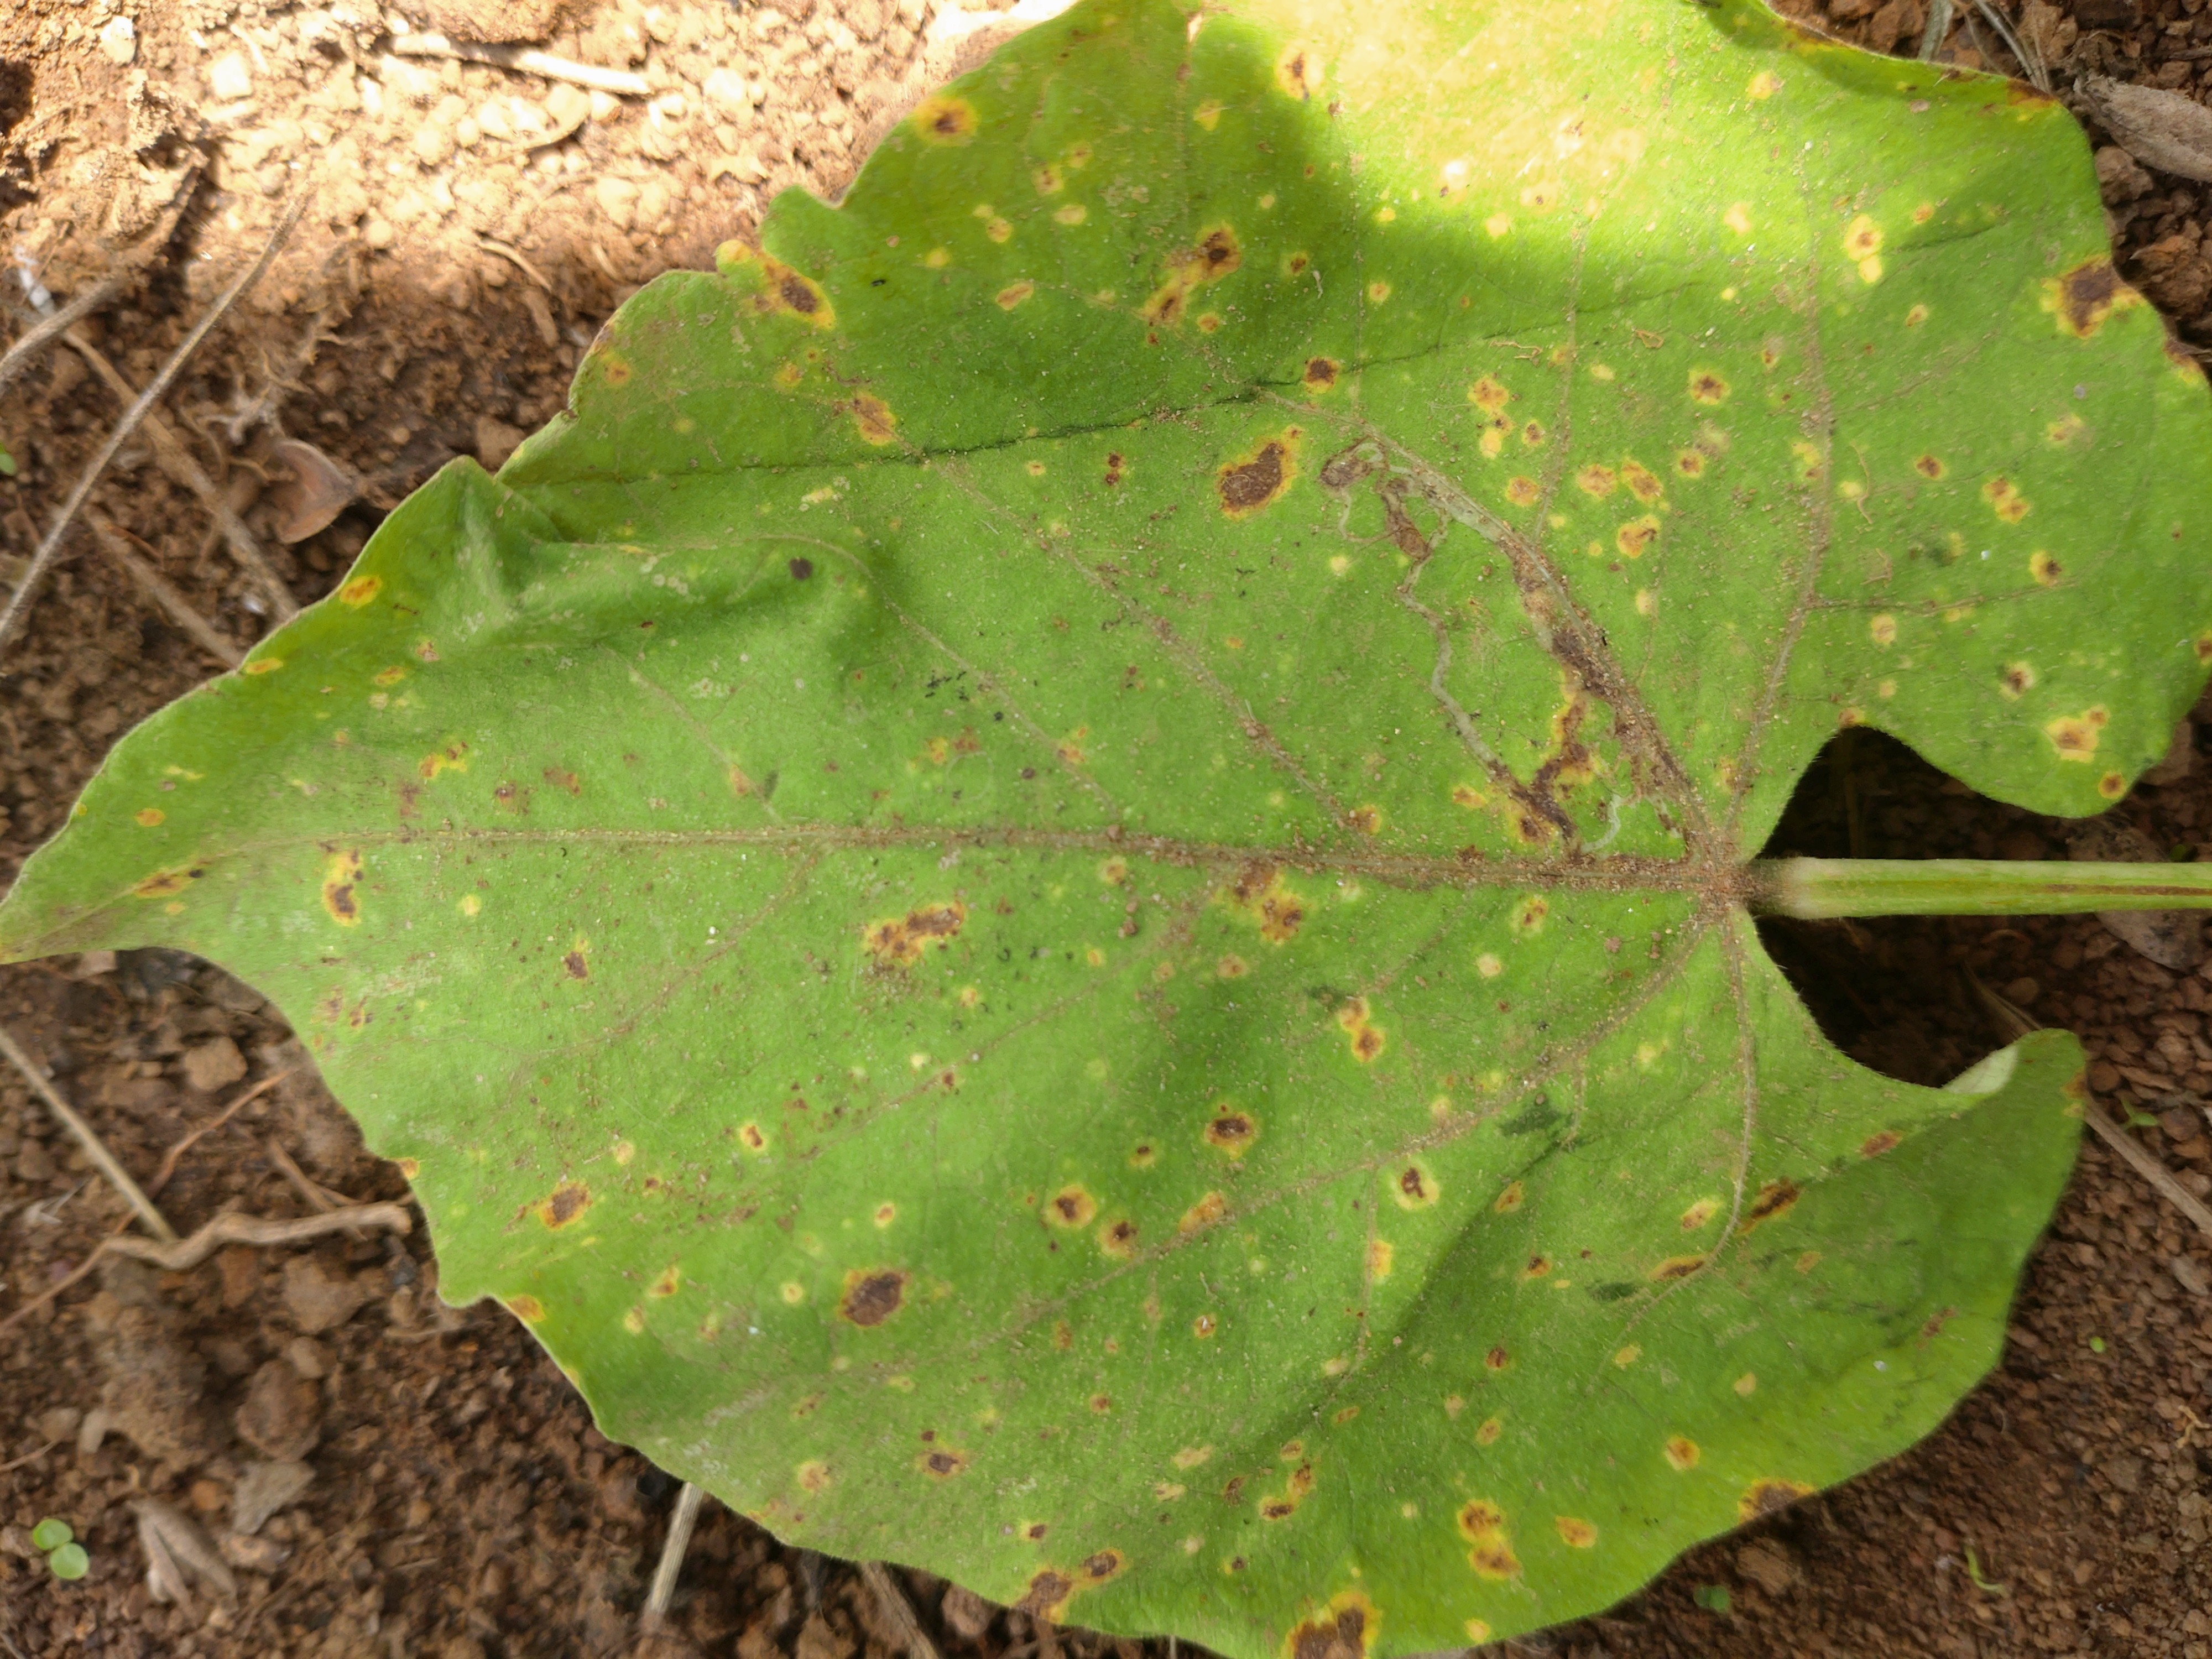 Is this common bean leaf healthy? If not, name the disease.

rust
